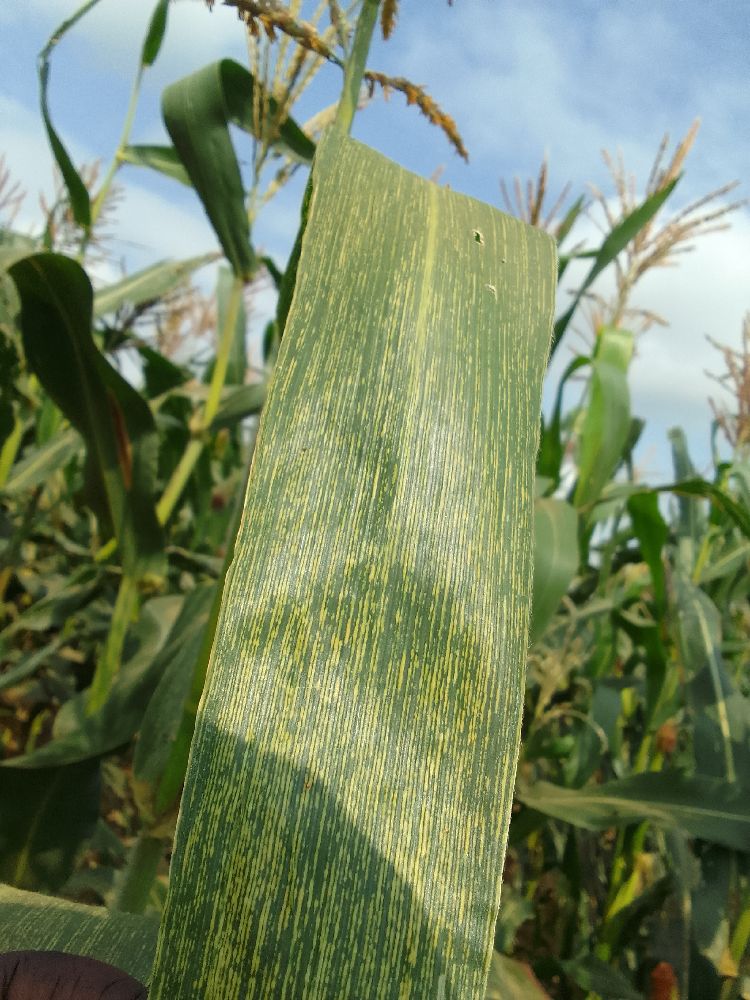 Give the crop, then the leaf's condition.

maize, maize streak virus
